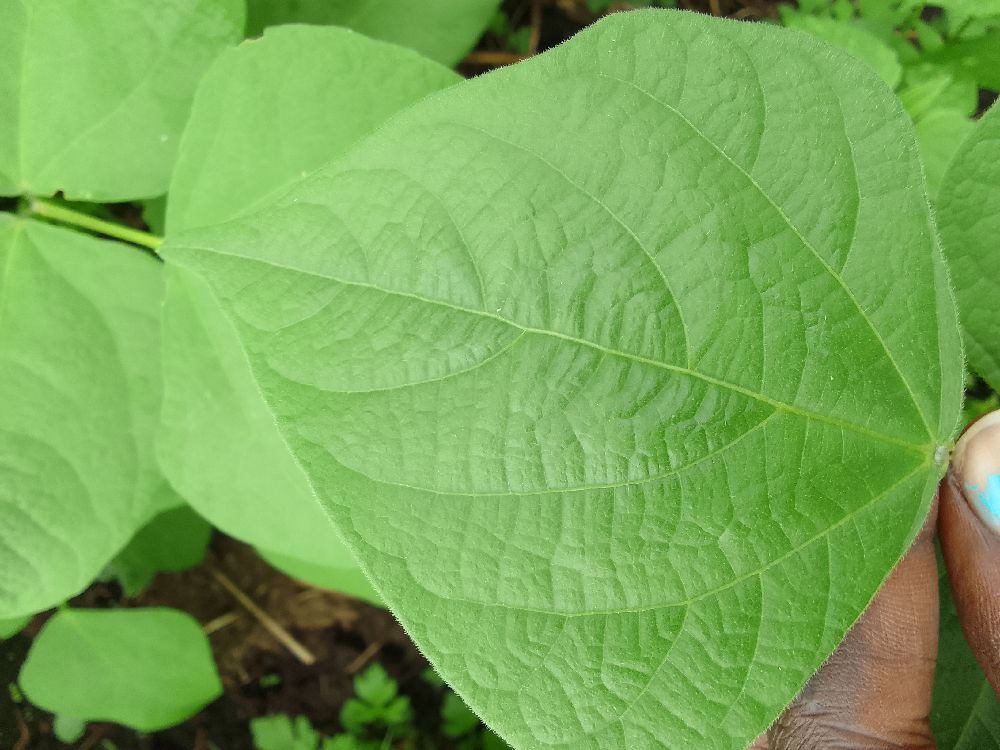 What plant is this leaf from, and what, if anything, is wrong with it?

common bean, healthy
